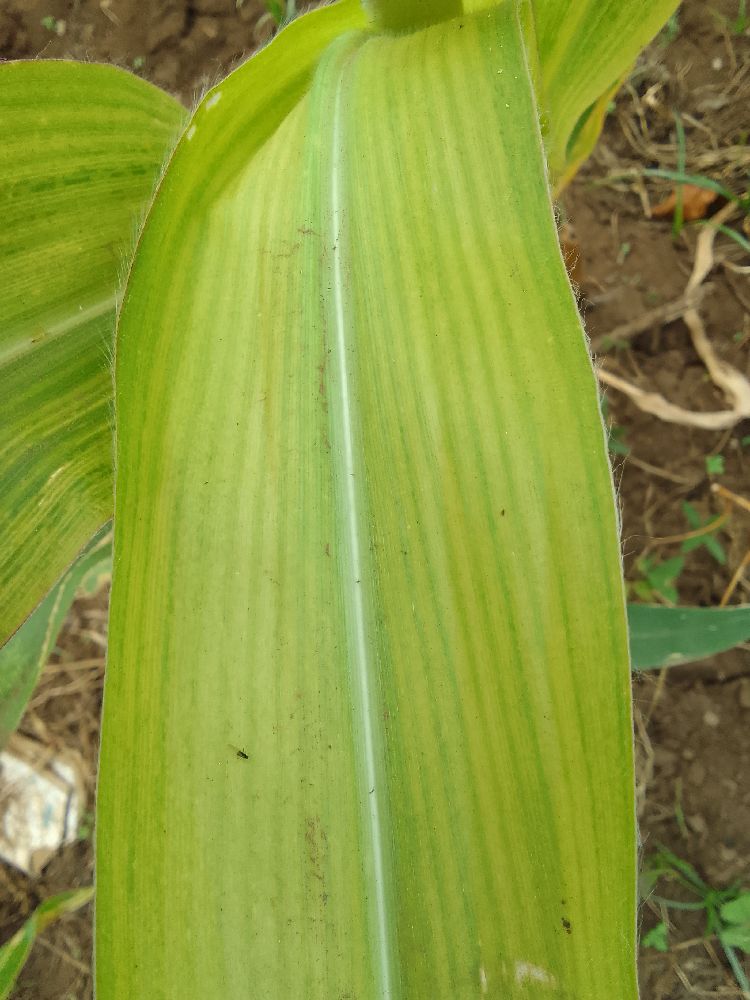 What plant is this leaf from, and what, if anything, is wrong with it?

maize, maize lethal necrosis
